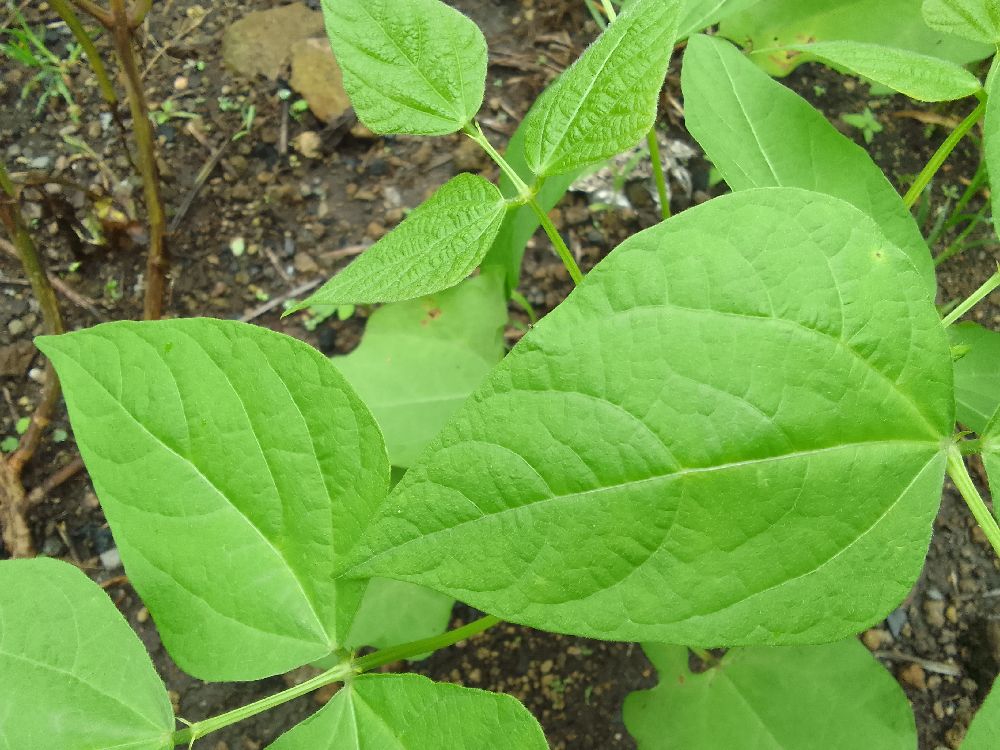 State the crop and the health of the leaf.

common bean, healthy
